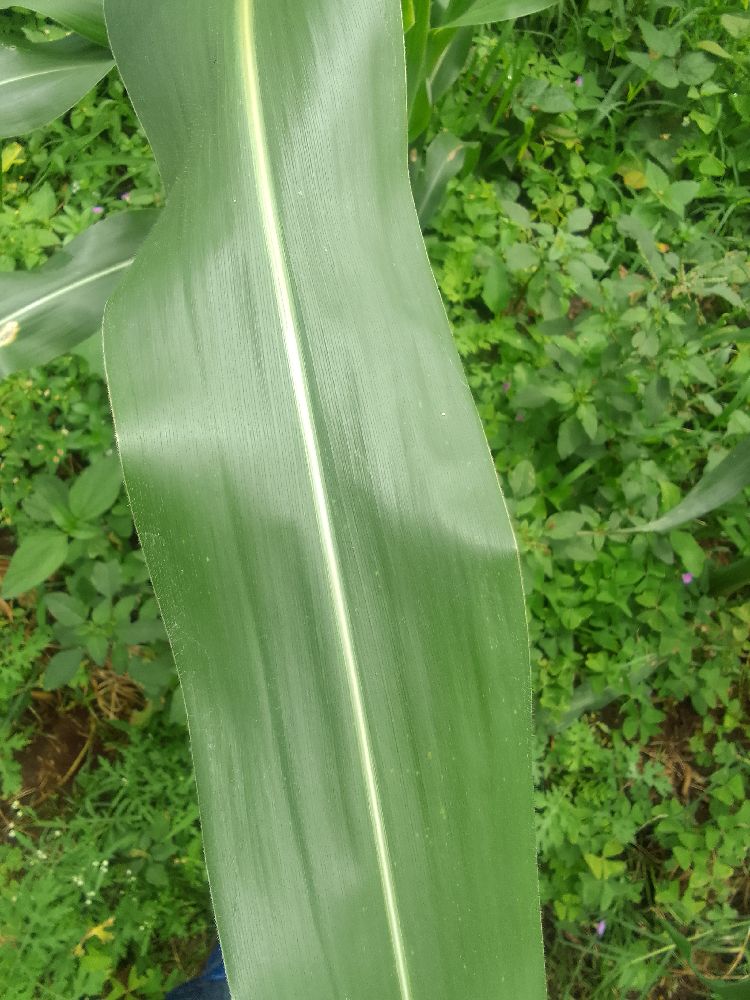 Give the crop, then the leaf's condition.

maize, healthy
